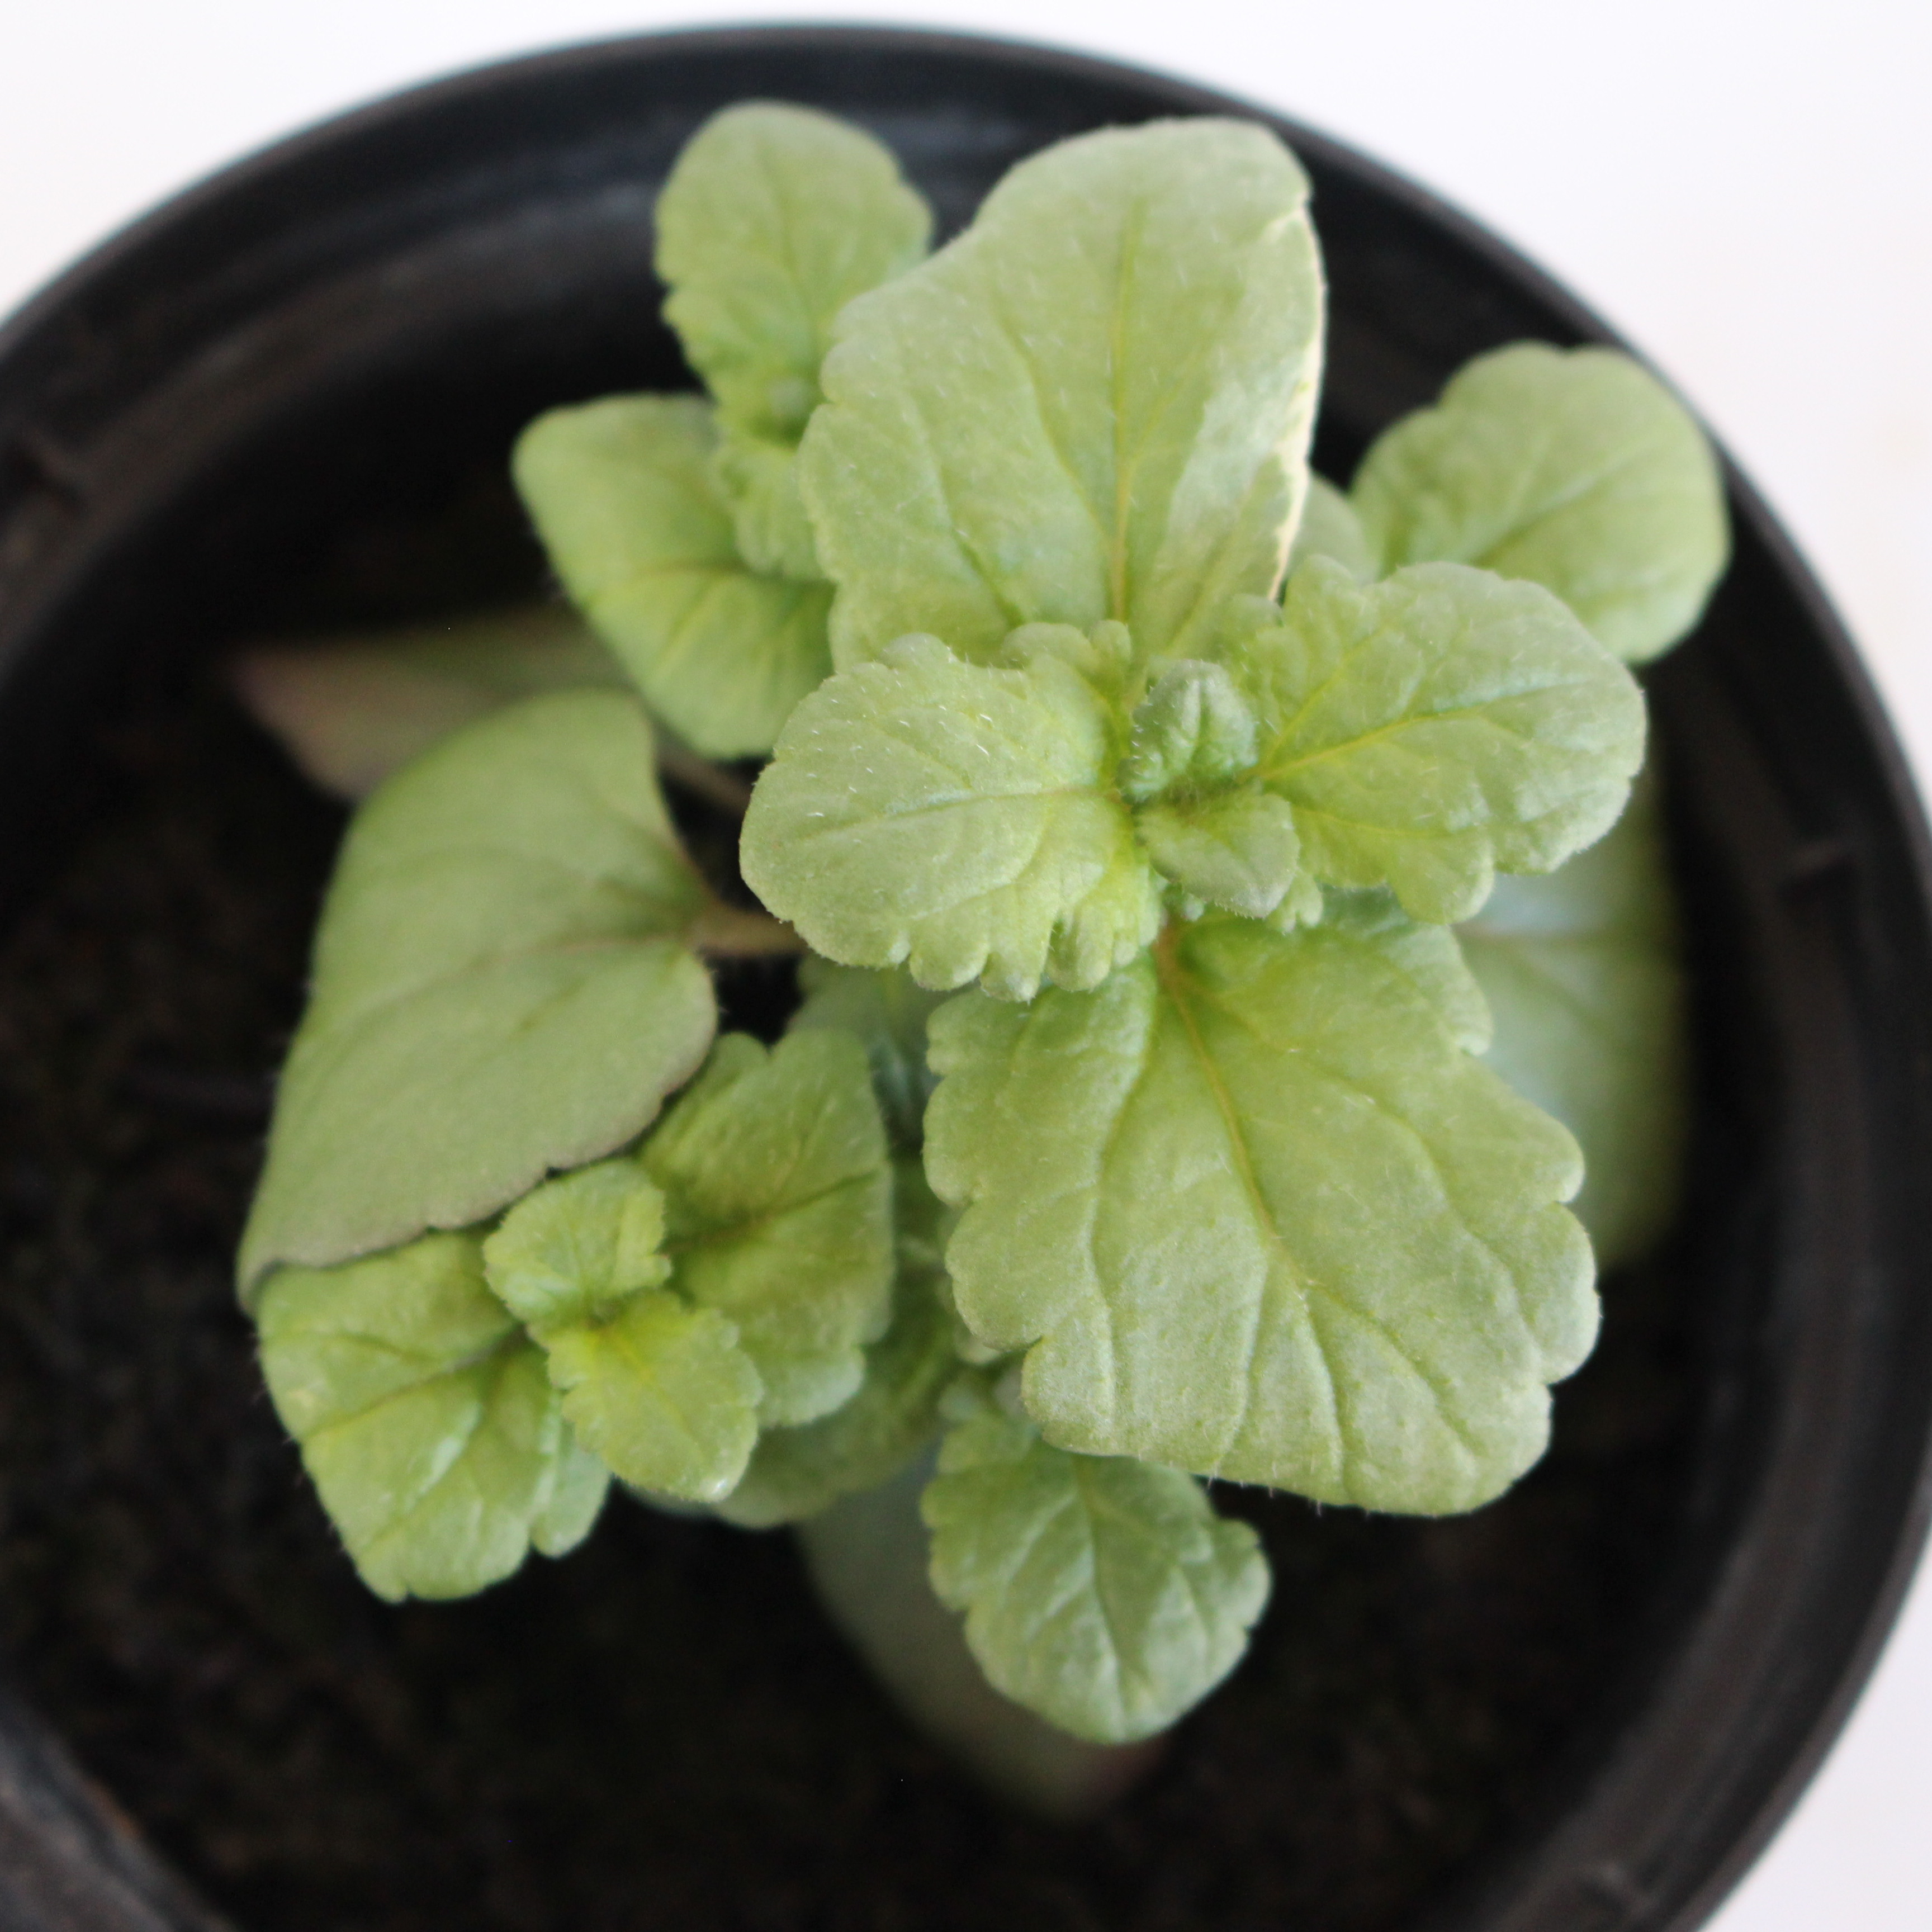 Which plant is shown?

Veronica persica
